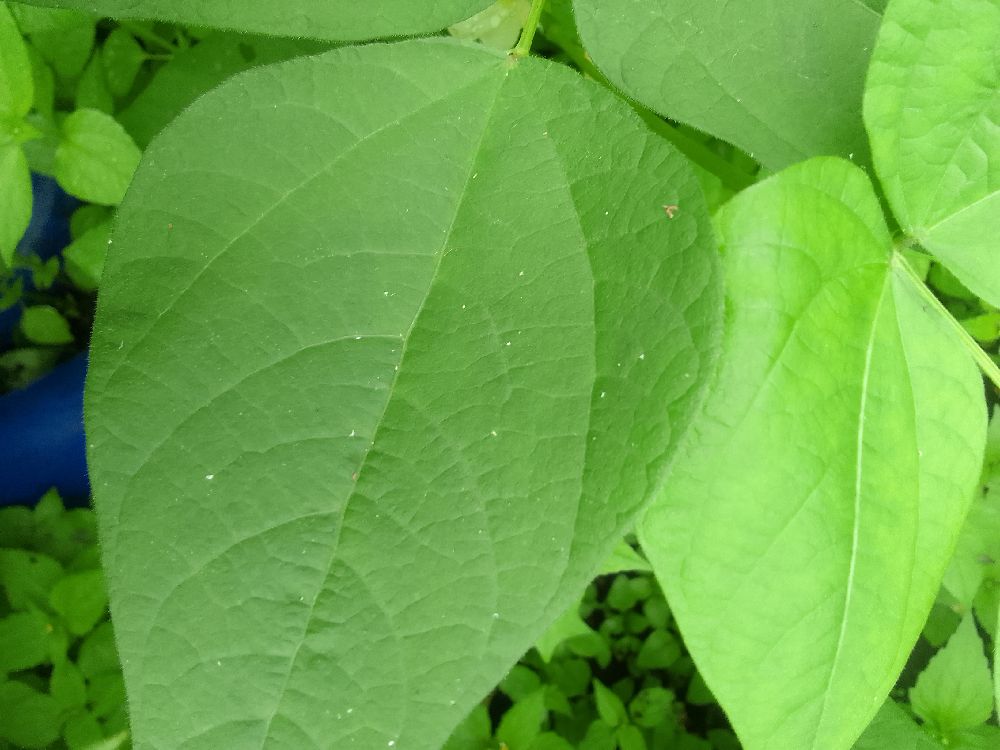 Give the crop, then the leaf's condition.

common bean, healthy
